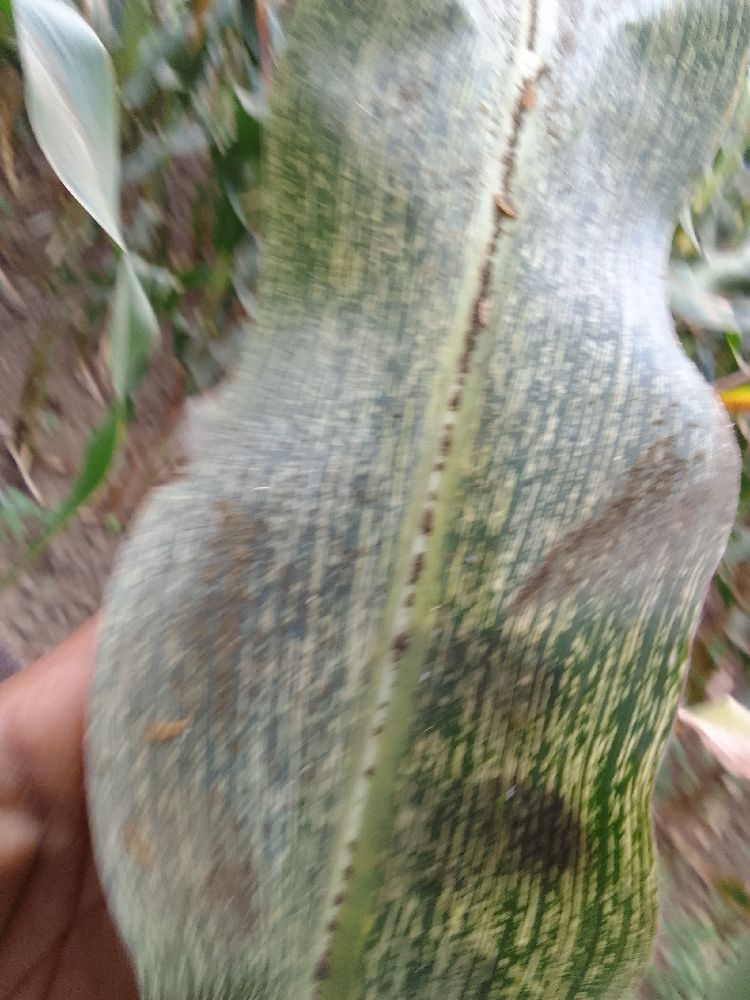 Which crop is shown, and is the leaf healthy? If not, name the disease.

maize, maize streak virus
